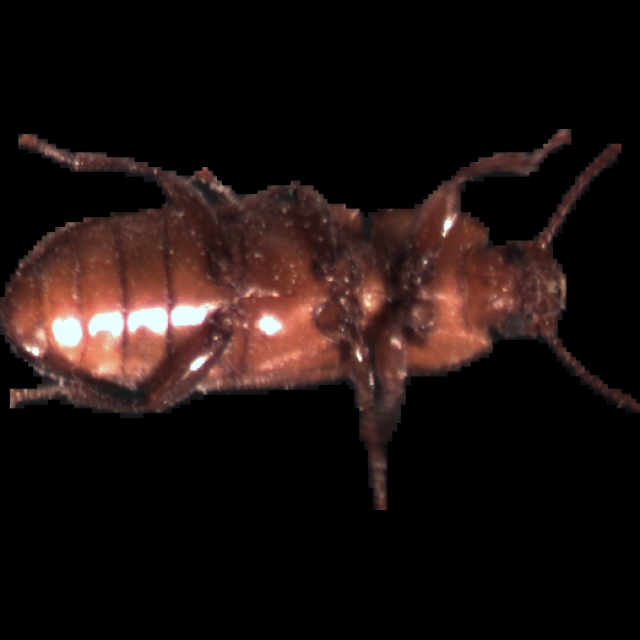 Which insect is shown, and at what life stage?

mealworm beetle
